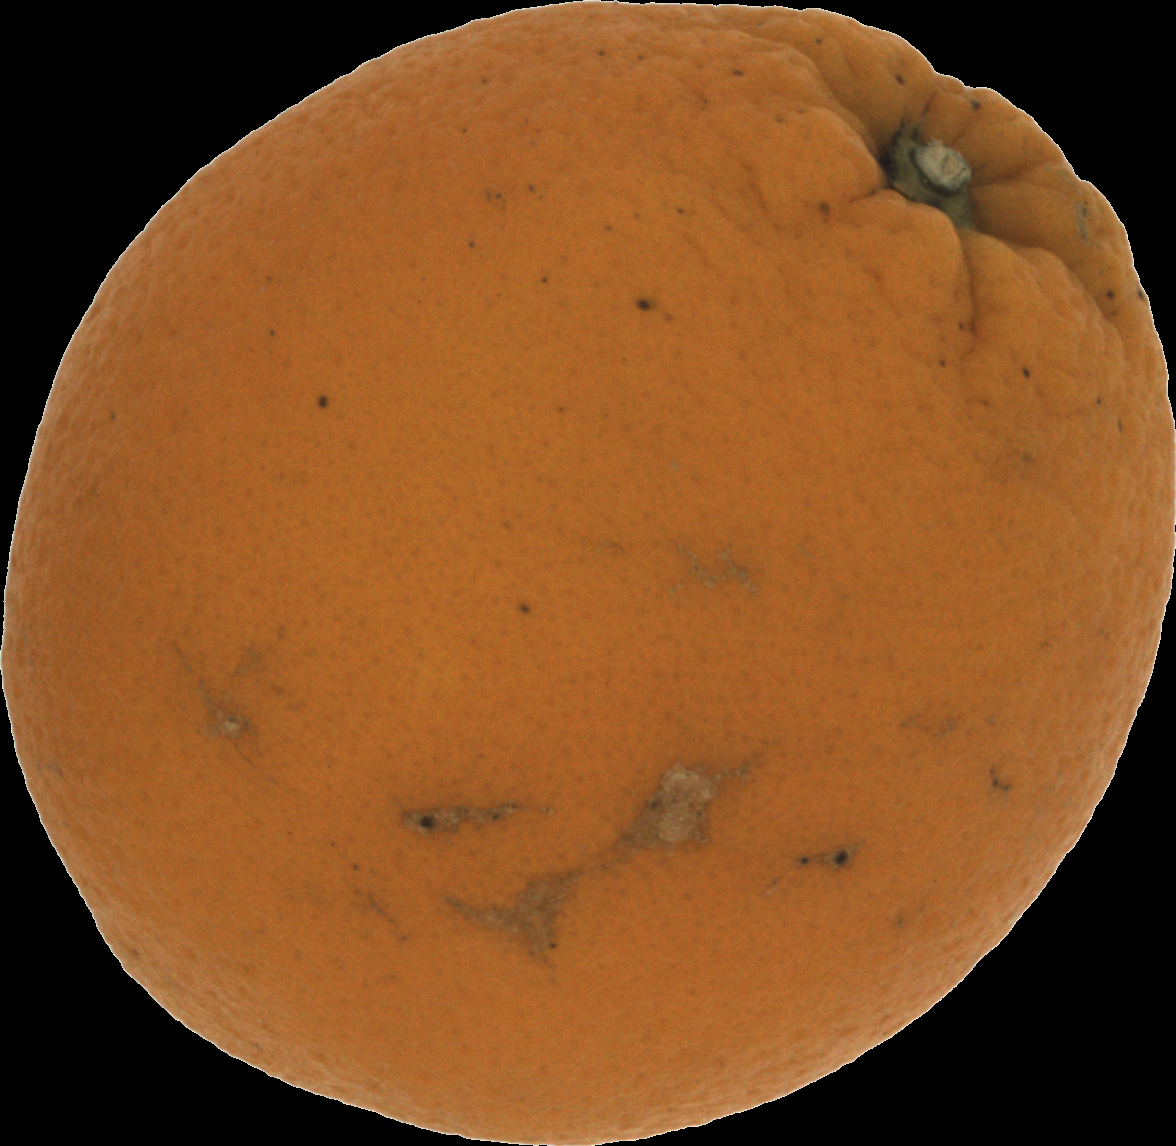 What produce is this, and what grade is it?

orange, bad
